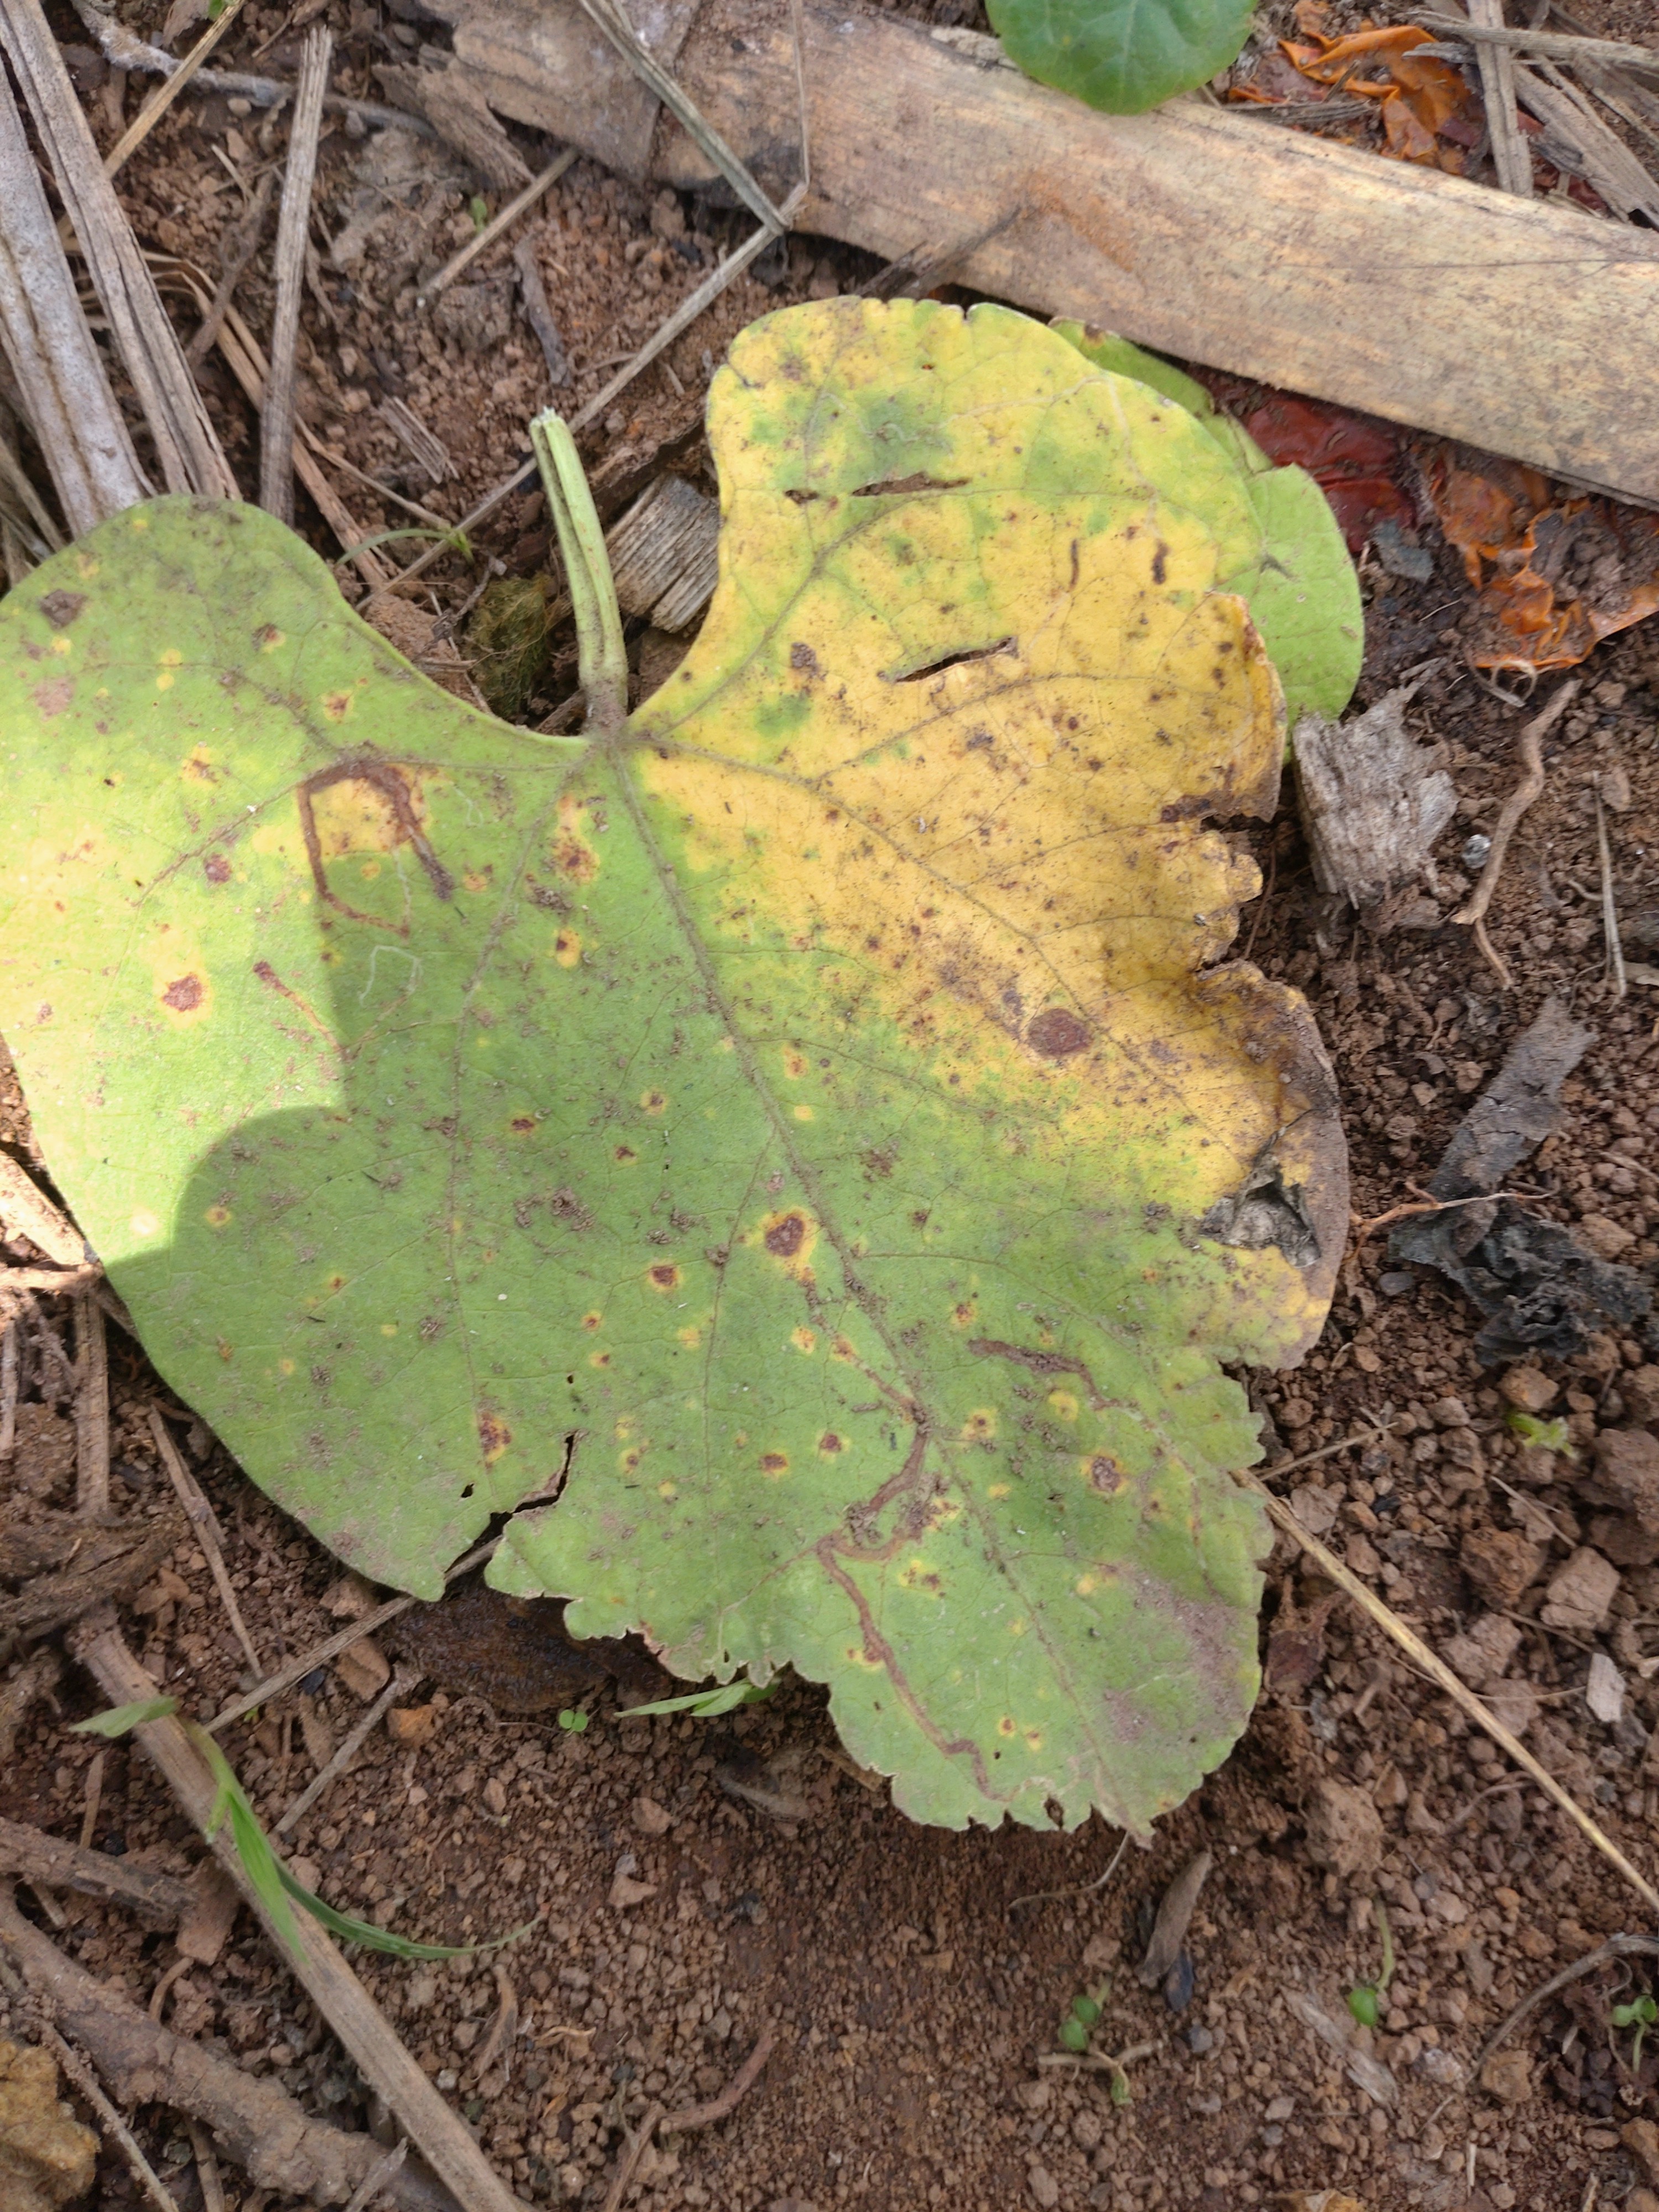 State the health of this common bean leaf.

rust
